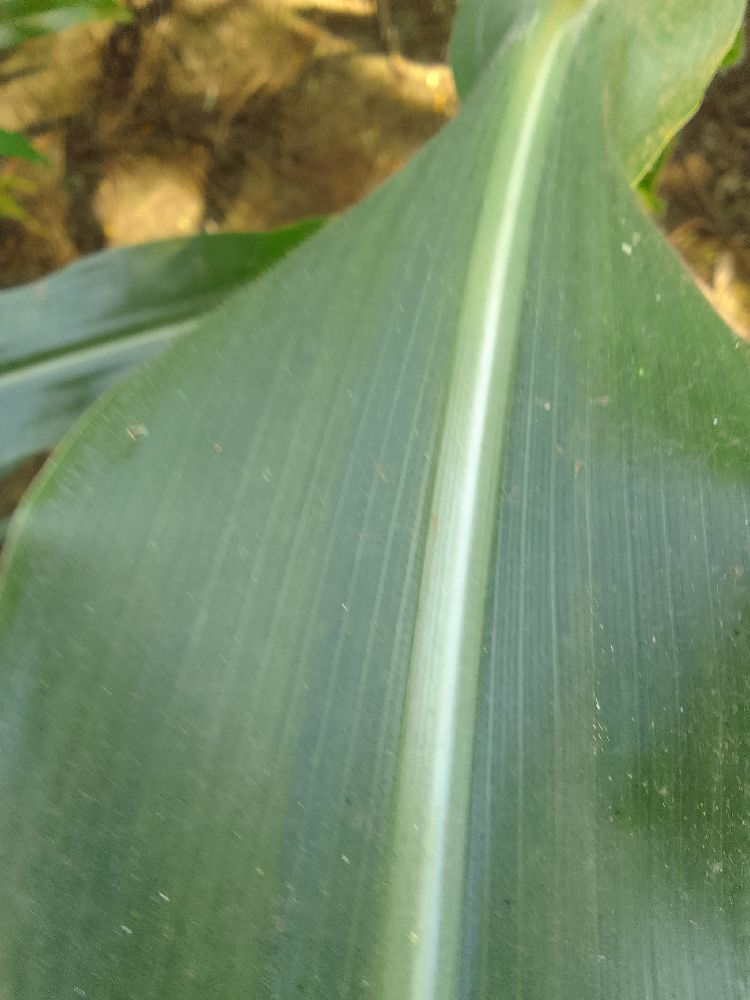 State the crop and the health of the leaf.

maize, healthy
